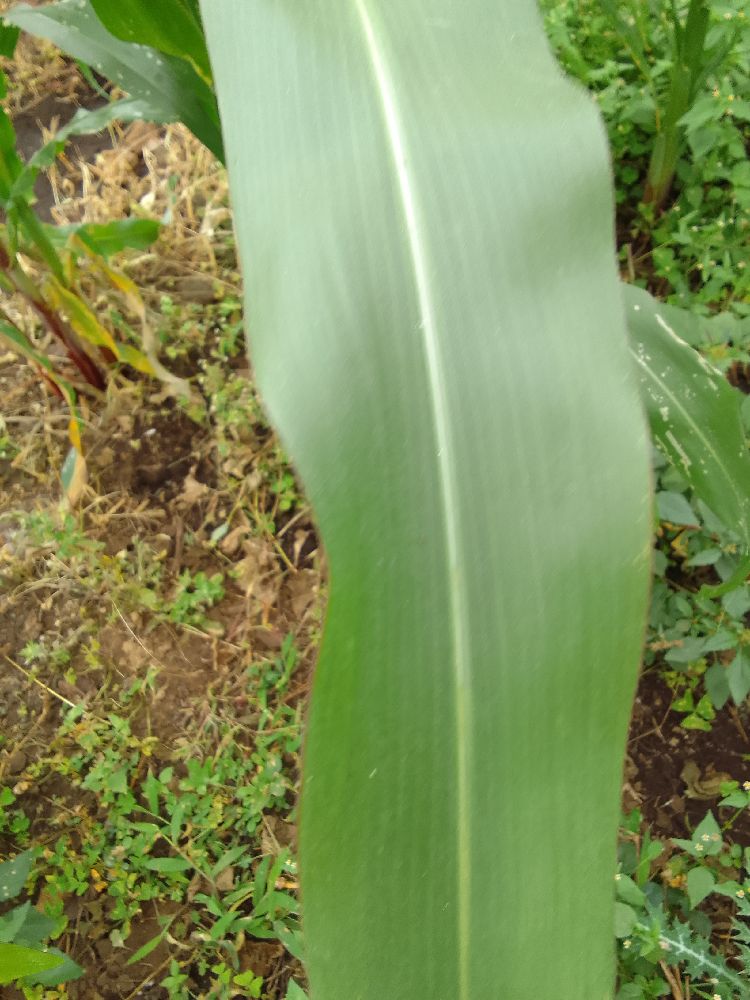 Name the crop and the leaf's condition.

maize, healthy
